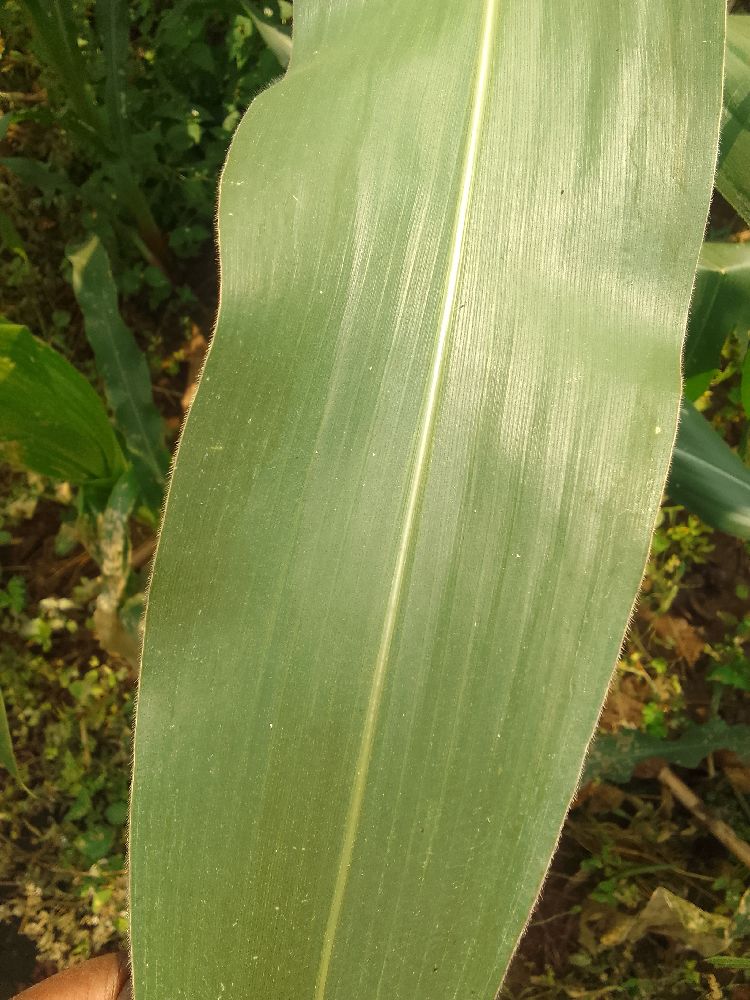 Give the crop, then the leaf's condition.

maize, healthy
